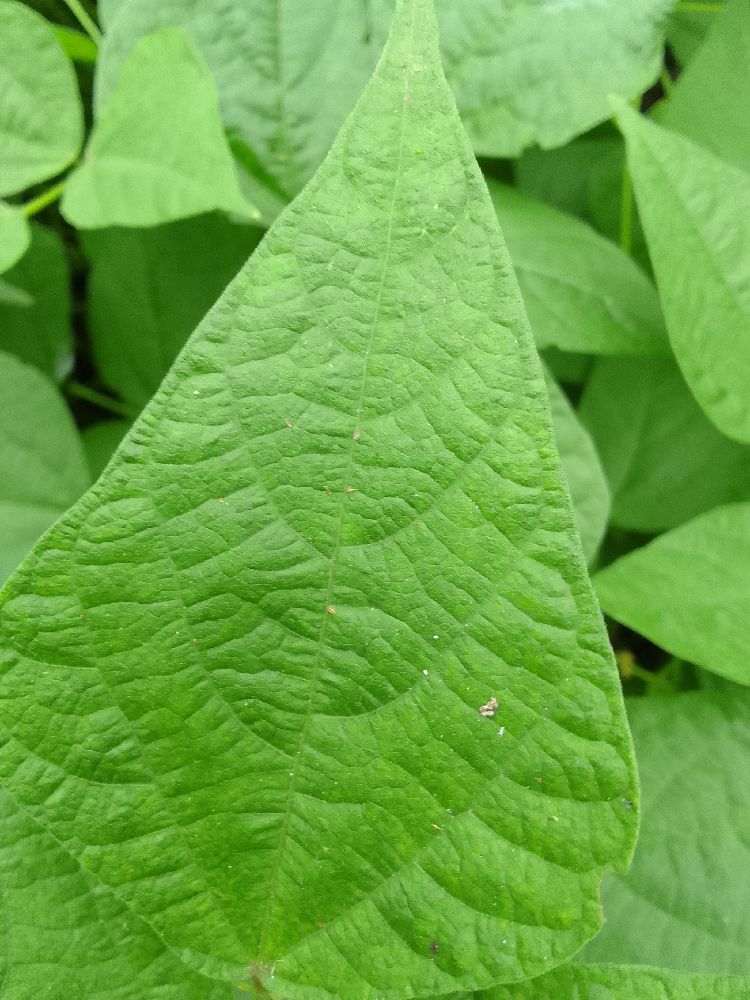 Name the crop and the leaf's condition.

common bean, healthy
